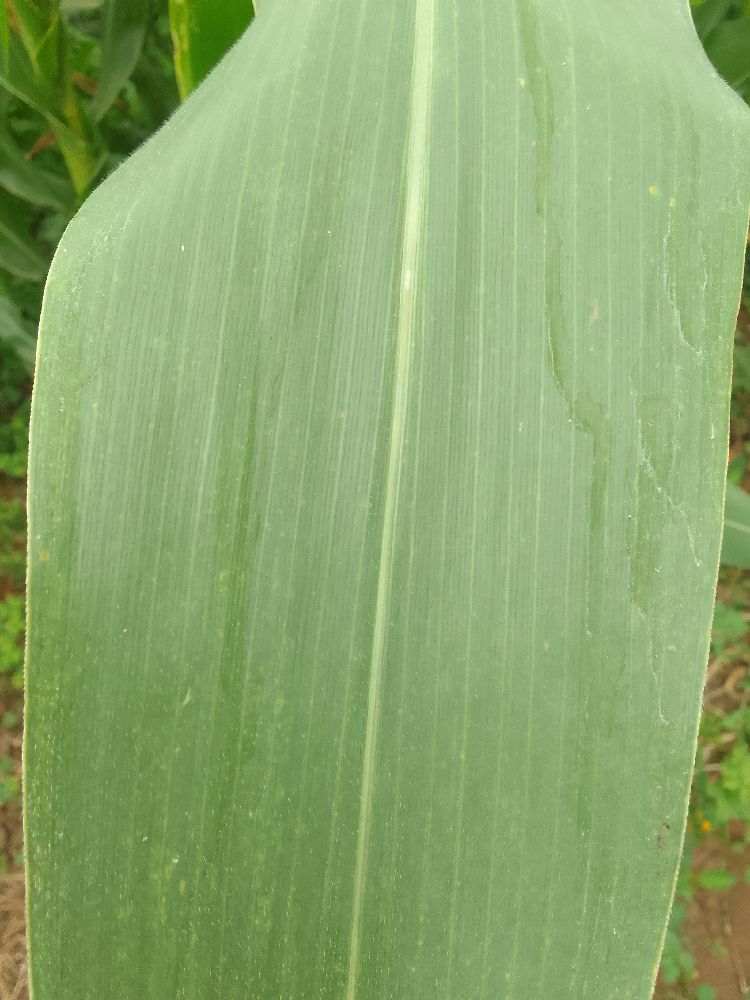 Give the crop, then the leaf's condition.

maize, healthy
